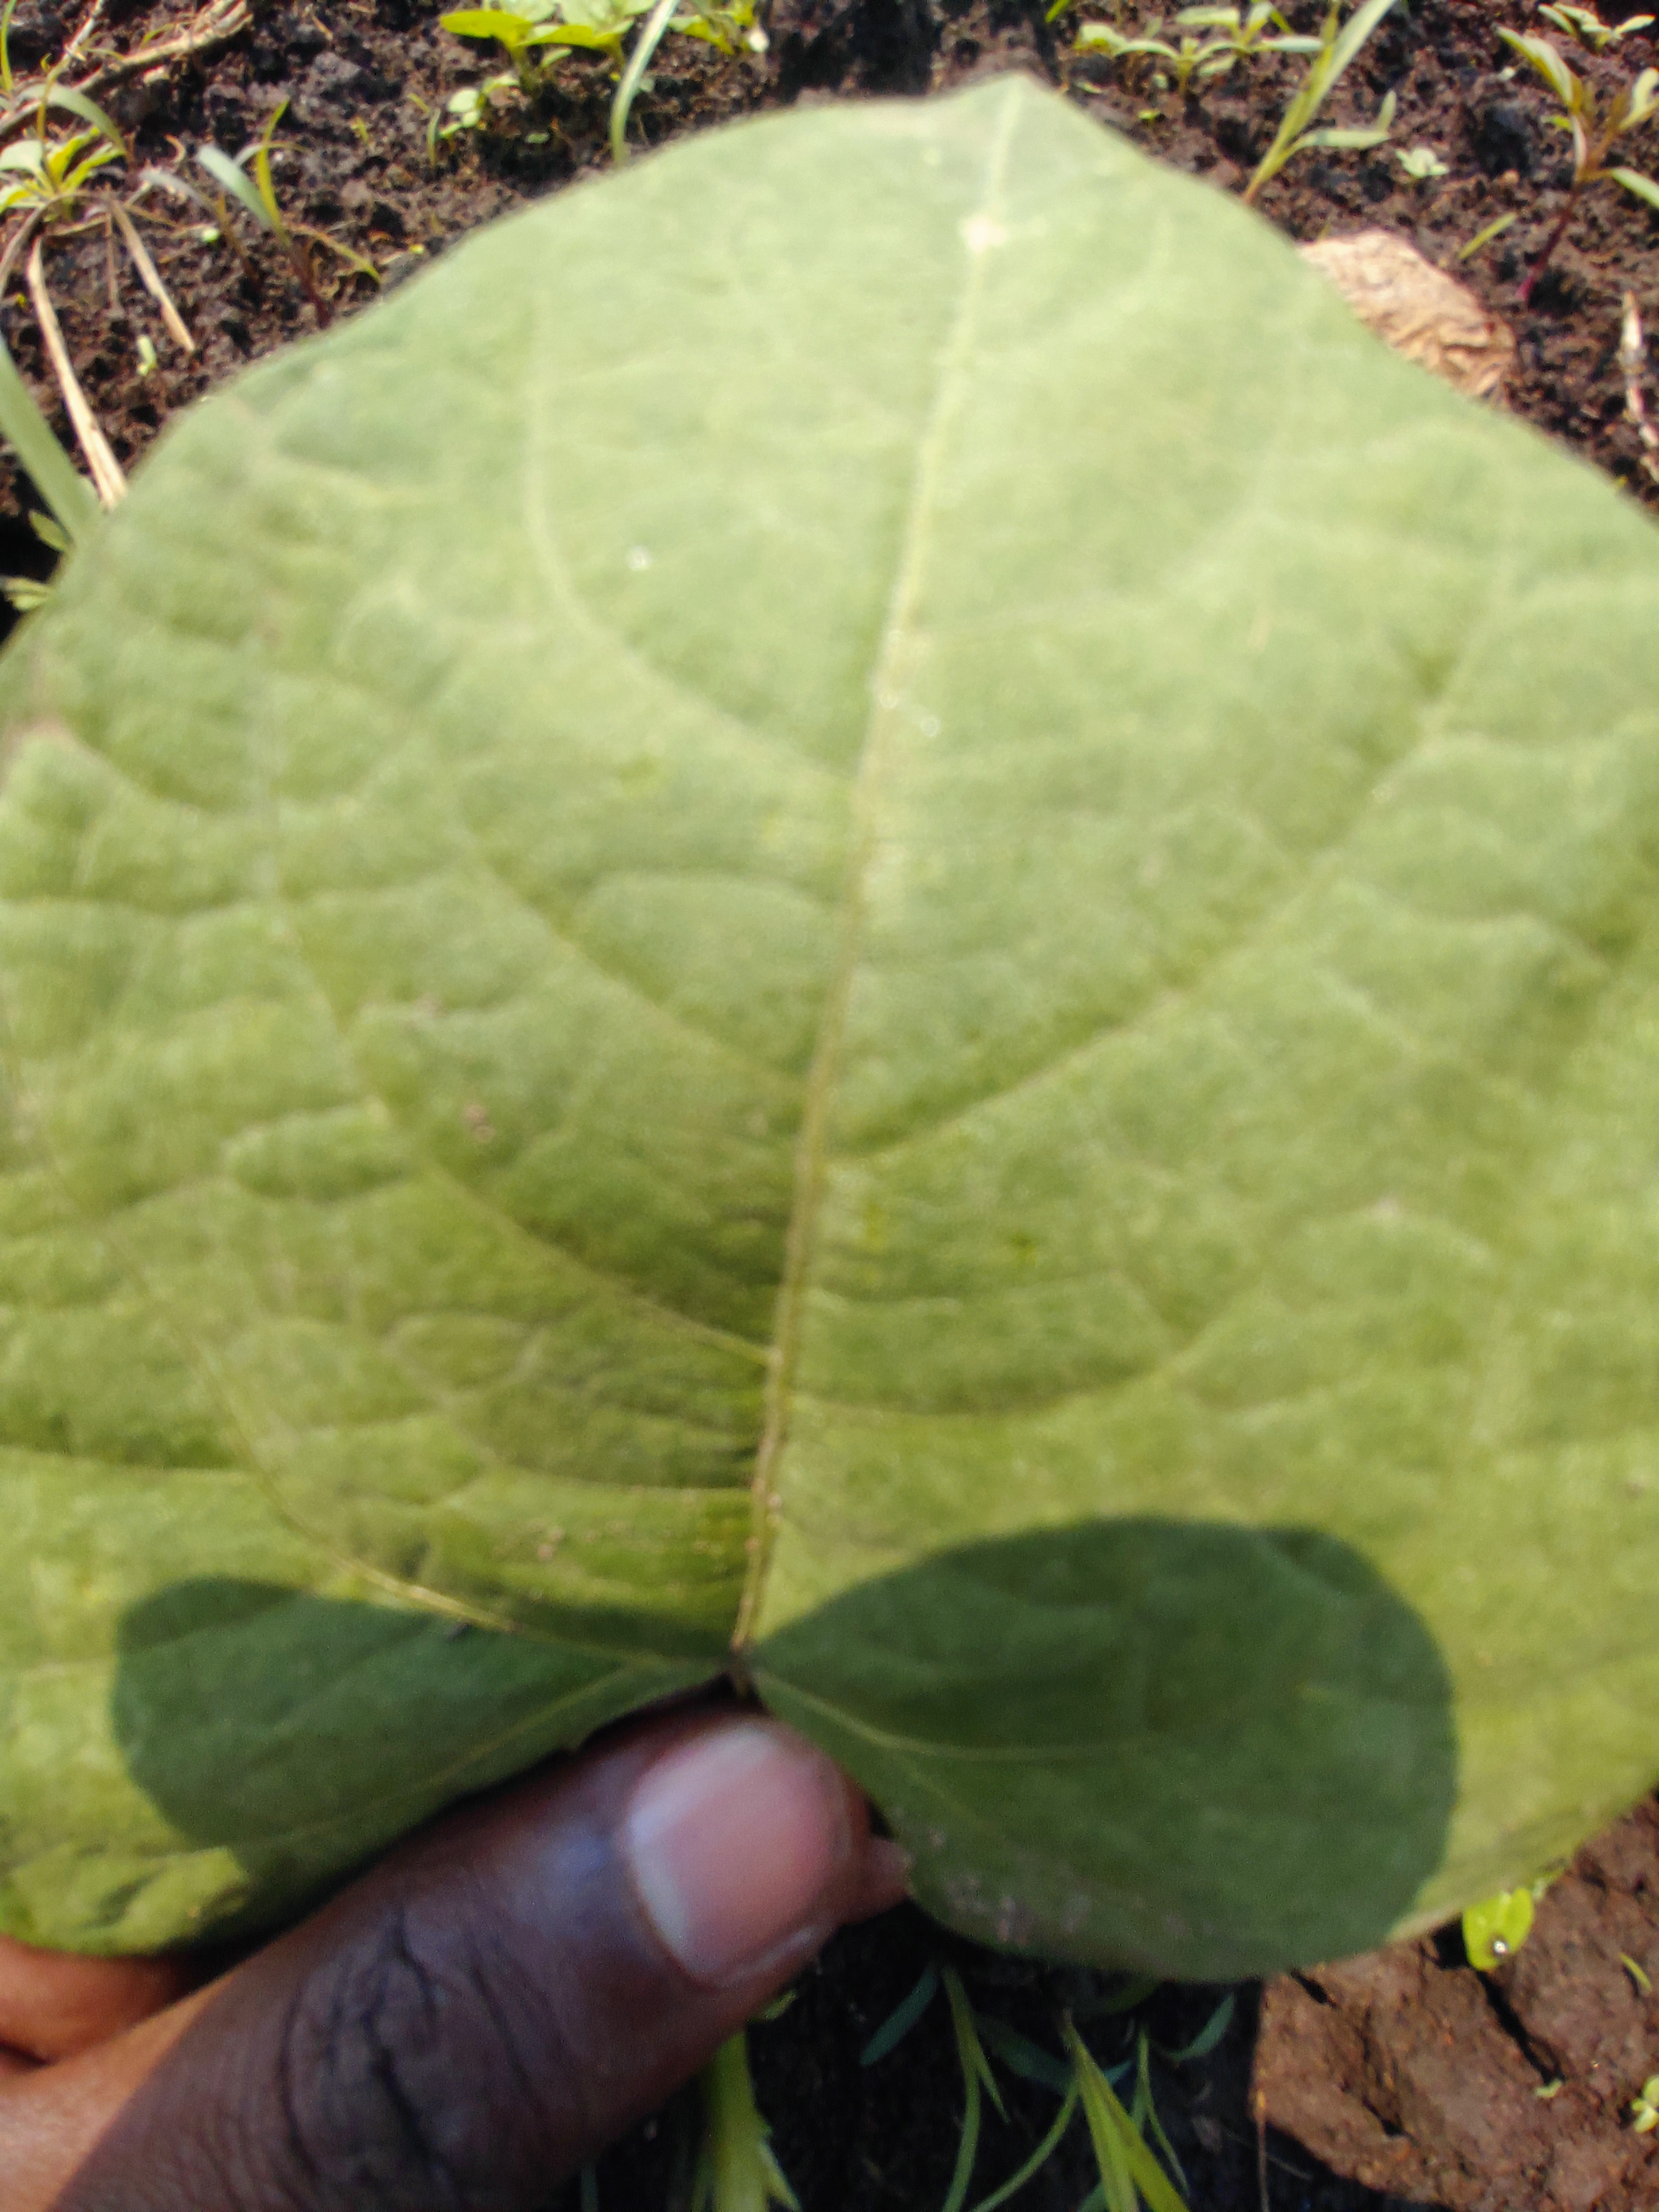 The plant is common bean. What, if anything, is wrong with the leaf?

healthy
